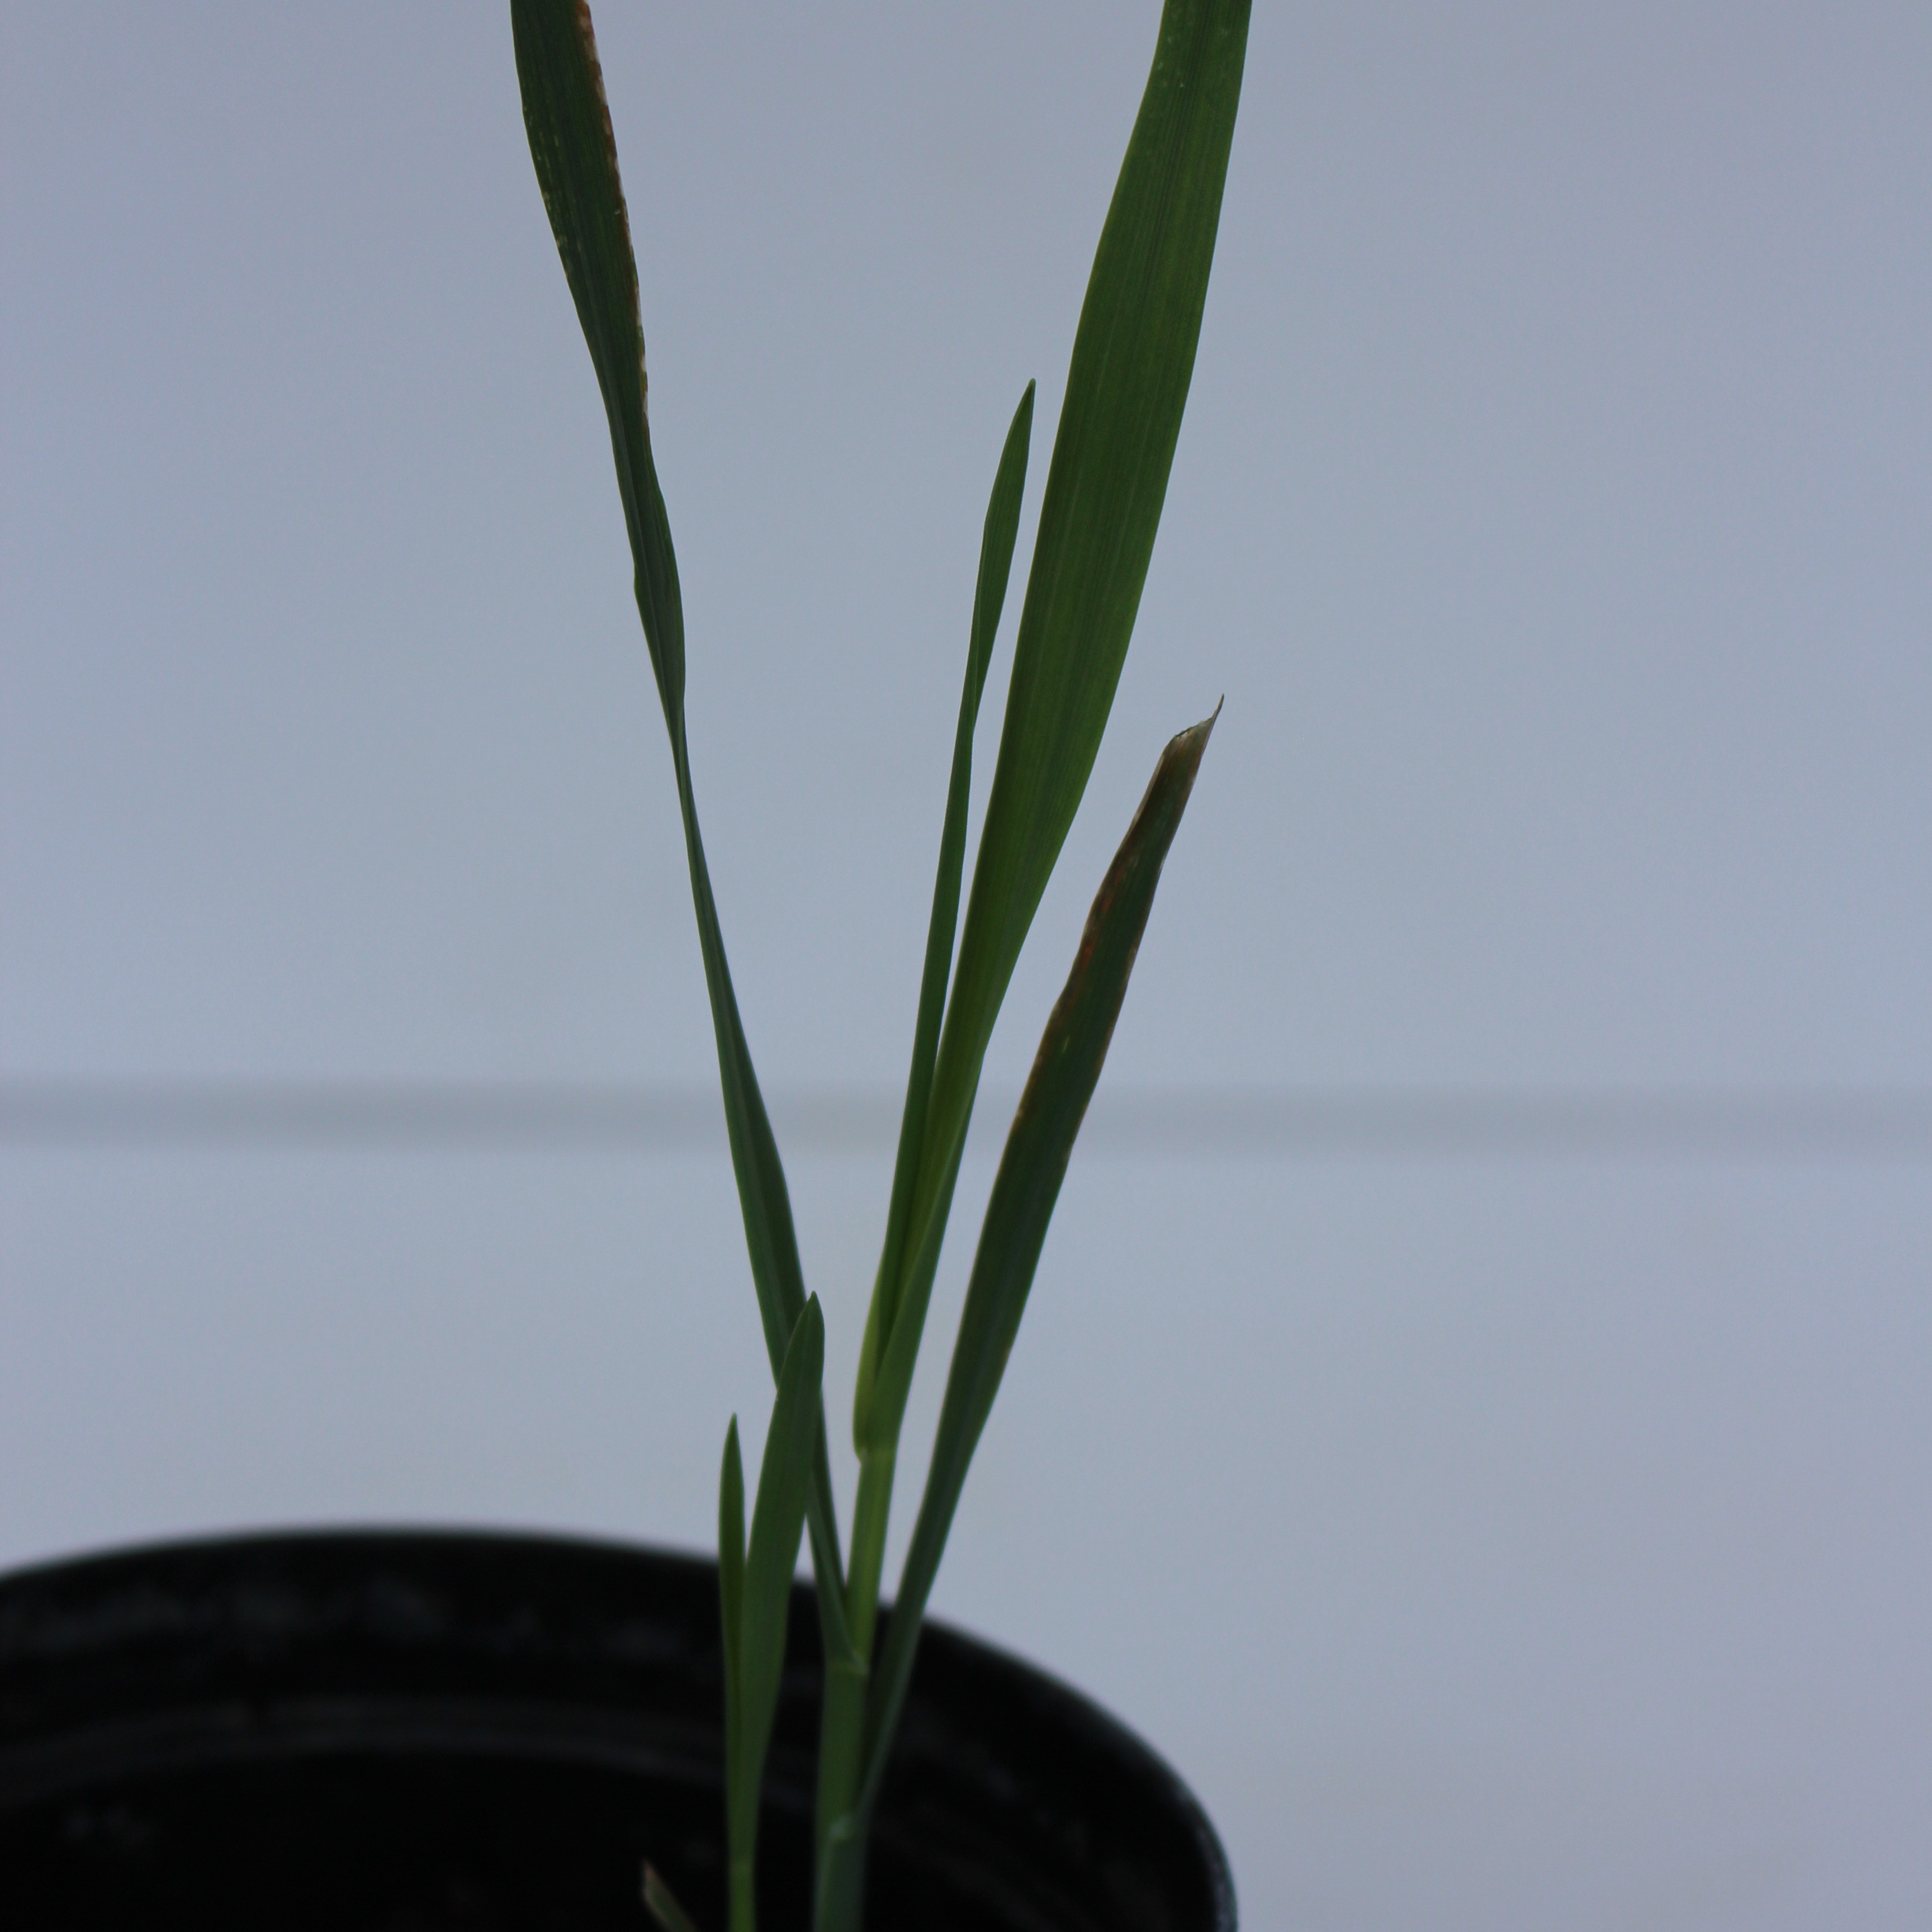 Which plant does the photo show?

Avena sterilis
